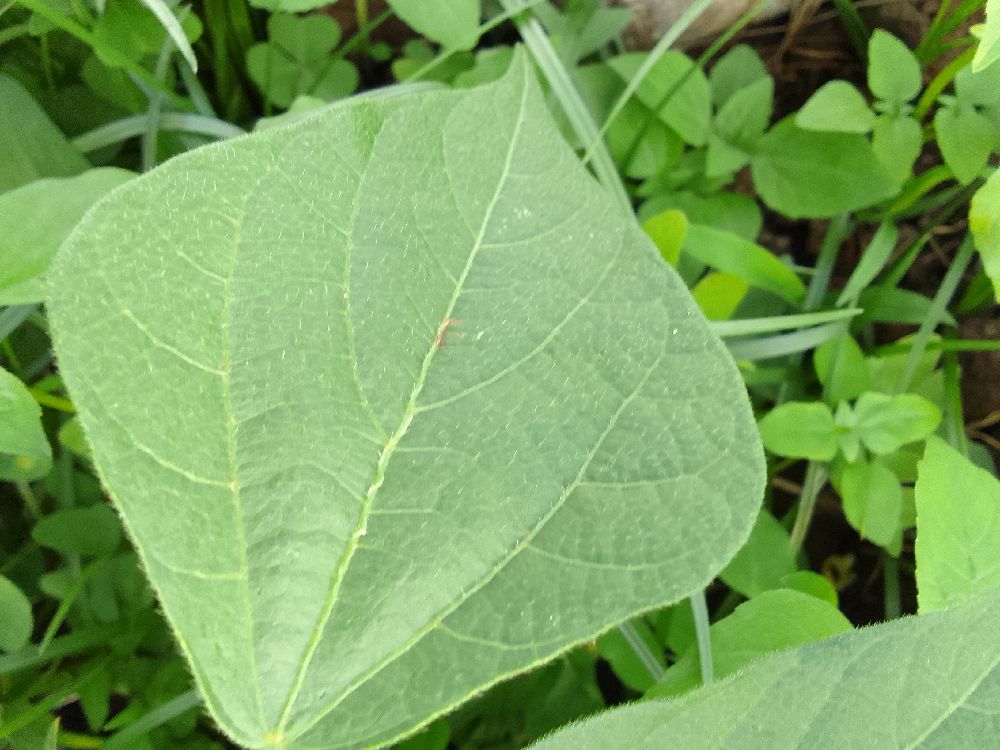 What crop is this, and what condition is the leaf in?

common bean, healthy
